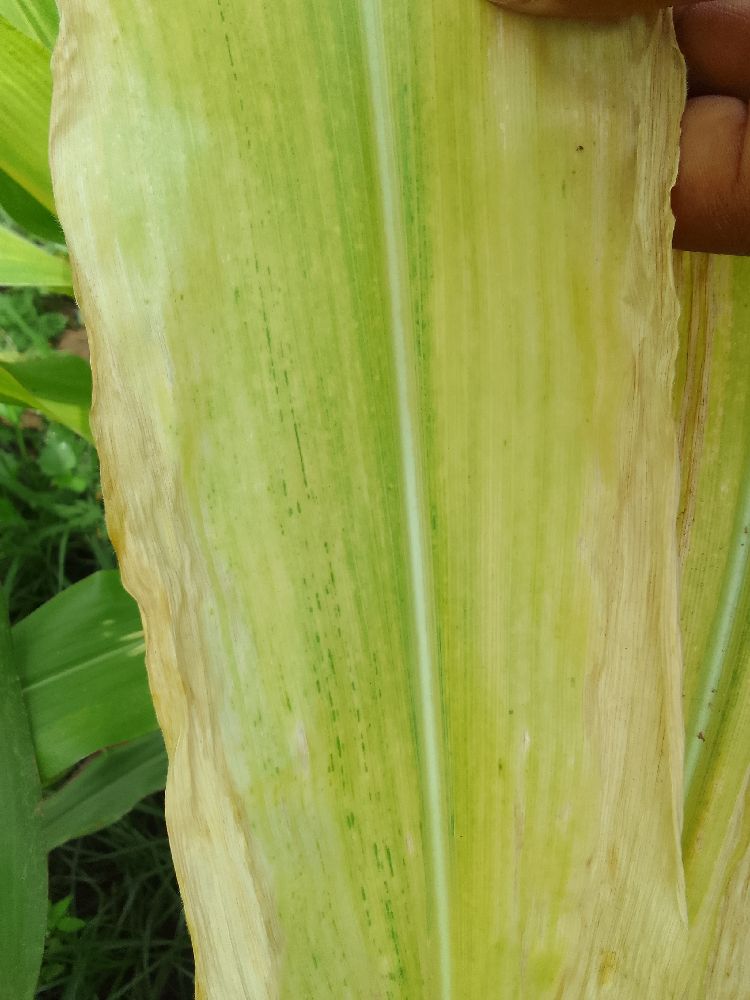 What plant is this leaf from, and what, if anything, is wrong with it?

maize, maize lethal necrosis
